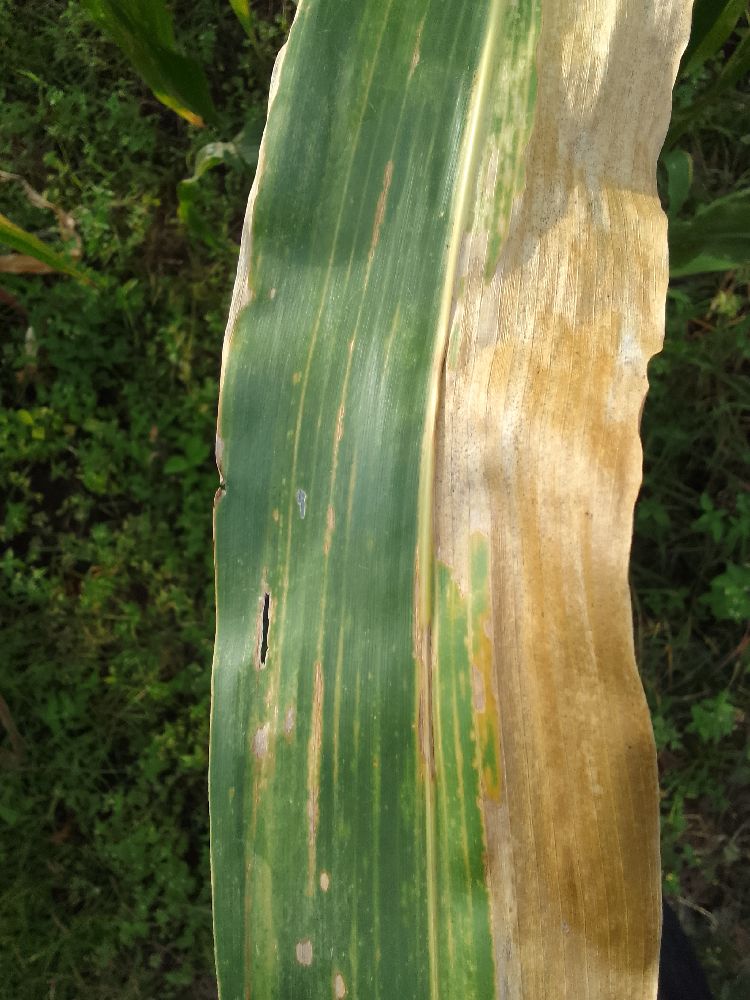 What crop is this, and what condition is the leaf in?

maize, maize lethal necrosis
